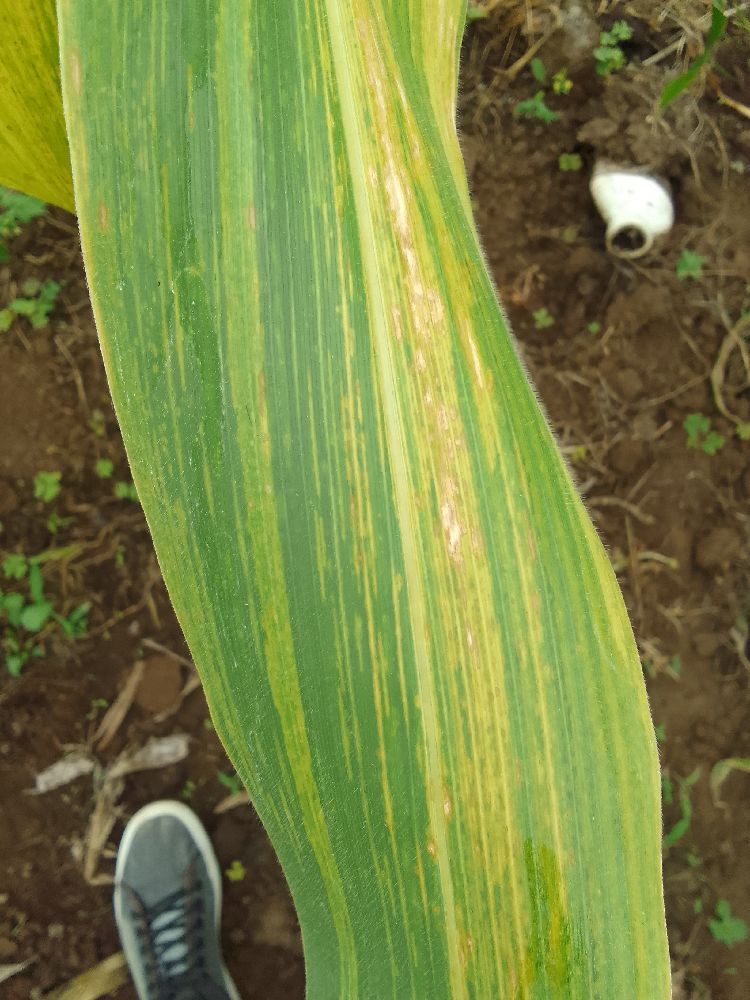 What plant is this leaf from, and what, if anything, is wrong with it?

maize, maize lethal necrosis
